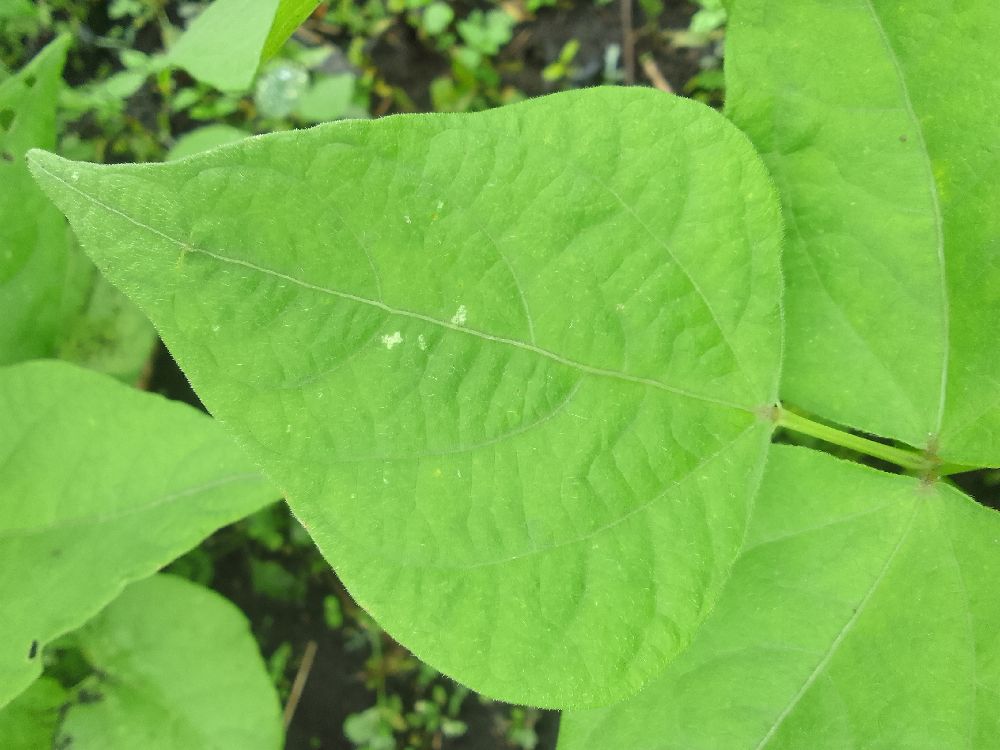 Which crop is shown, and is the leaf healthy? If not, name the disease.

common bean, healthy
